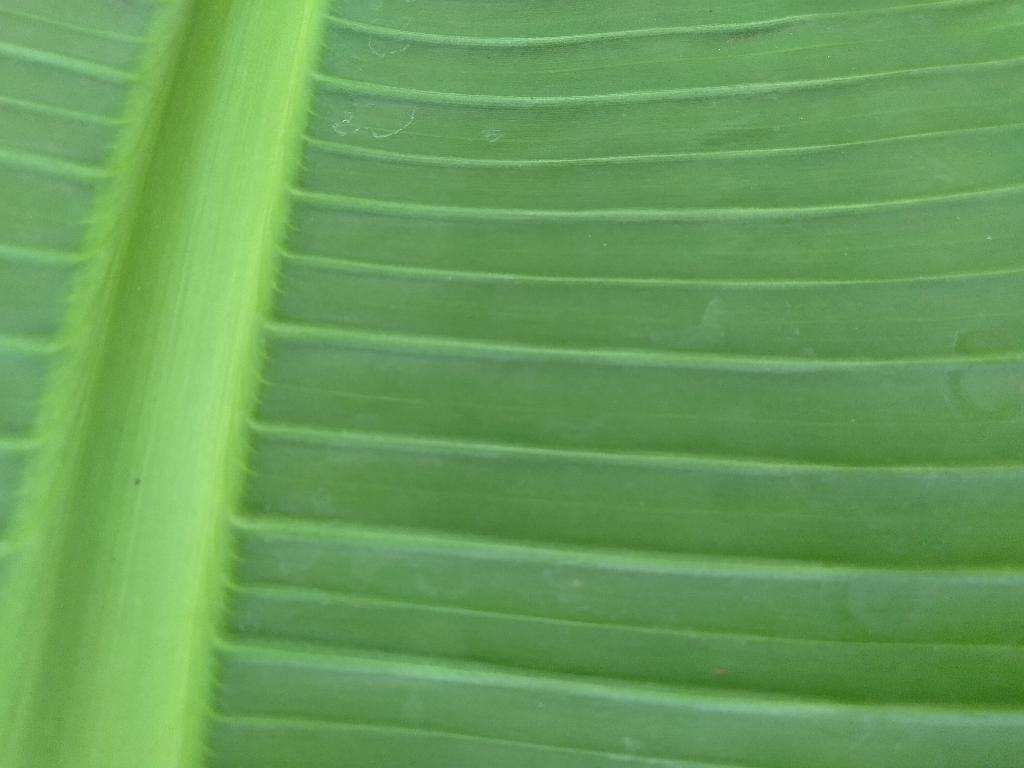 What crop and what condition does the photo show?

banana, healthy
